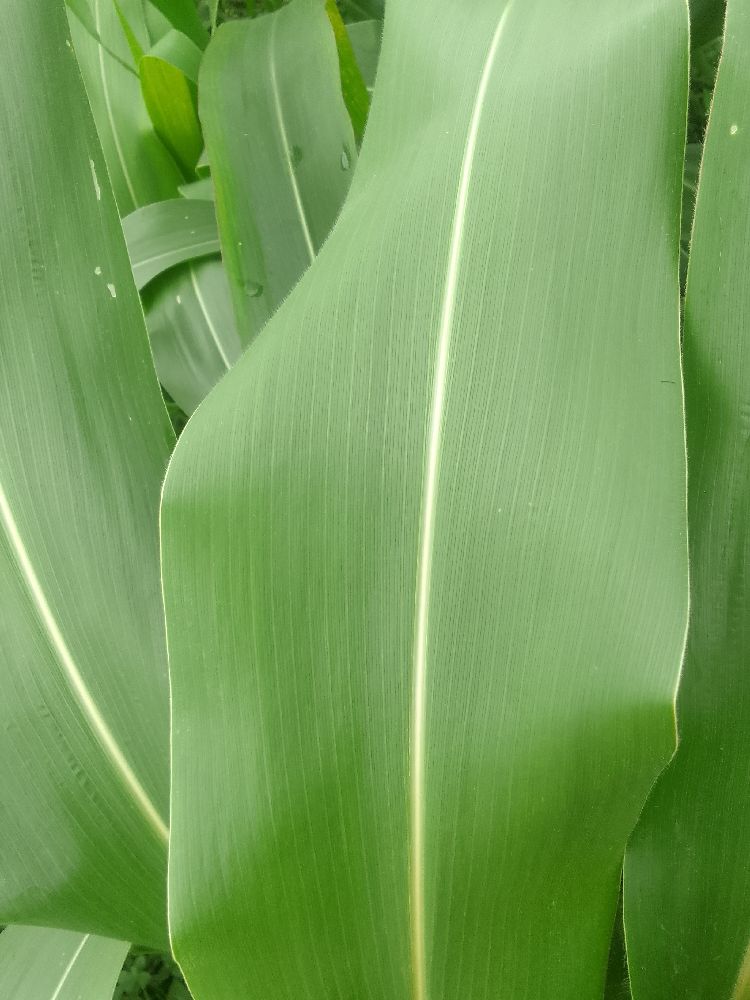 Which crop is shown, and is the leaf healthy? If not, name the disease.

maize, healthy
